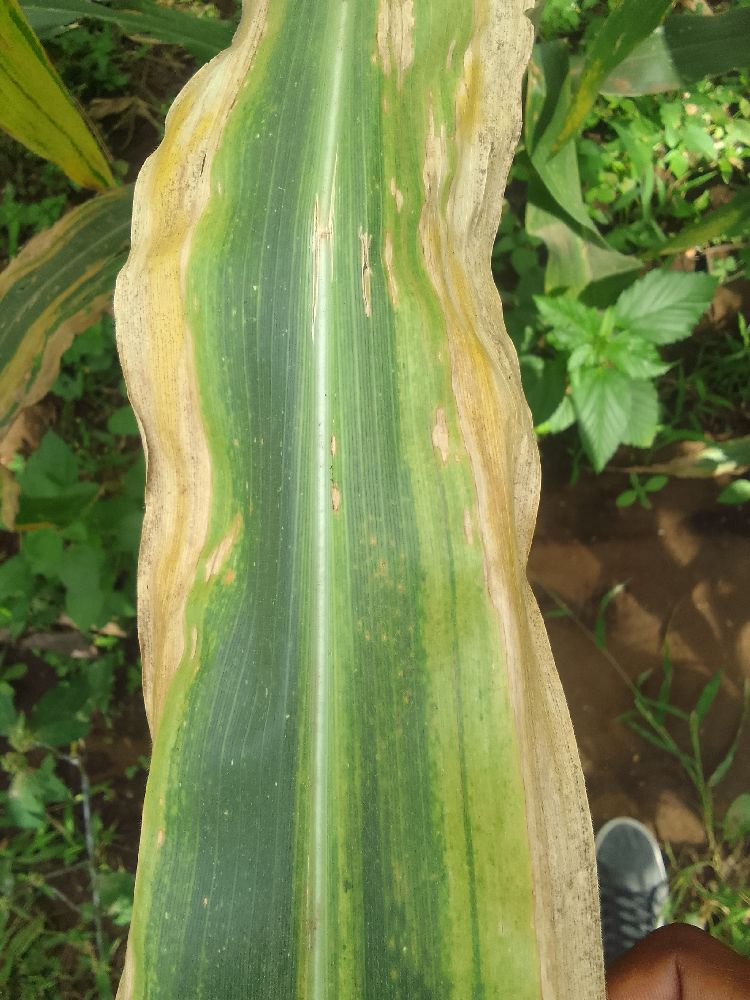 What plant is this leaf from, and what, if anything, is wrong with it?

maize, maize lethal necrosis
